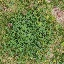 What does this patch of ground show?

unstructured weed
